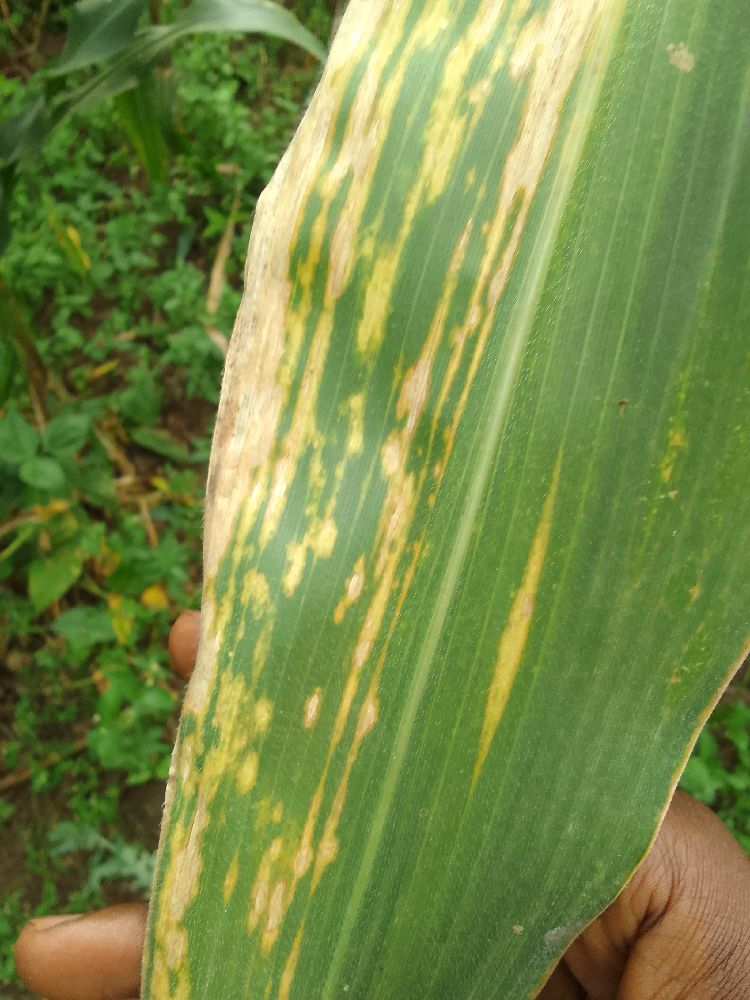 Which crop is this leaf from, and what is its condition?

maize, maize lethal necrosis
